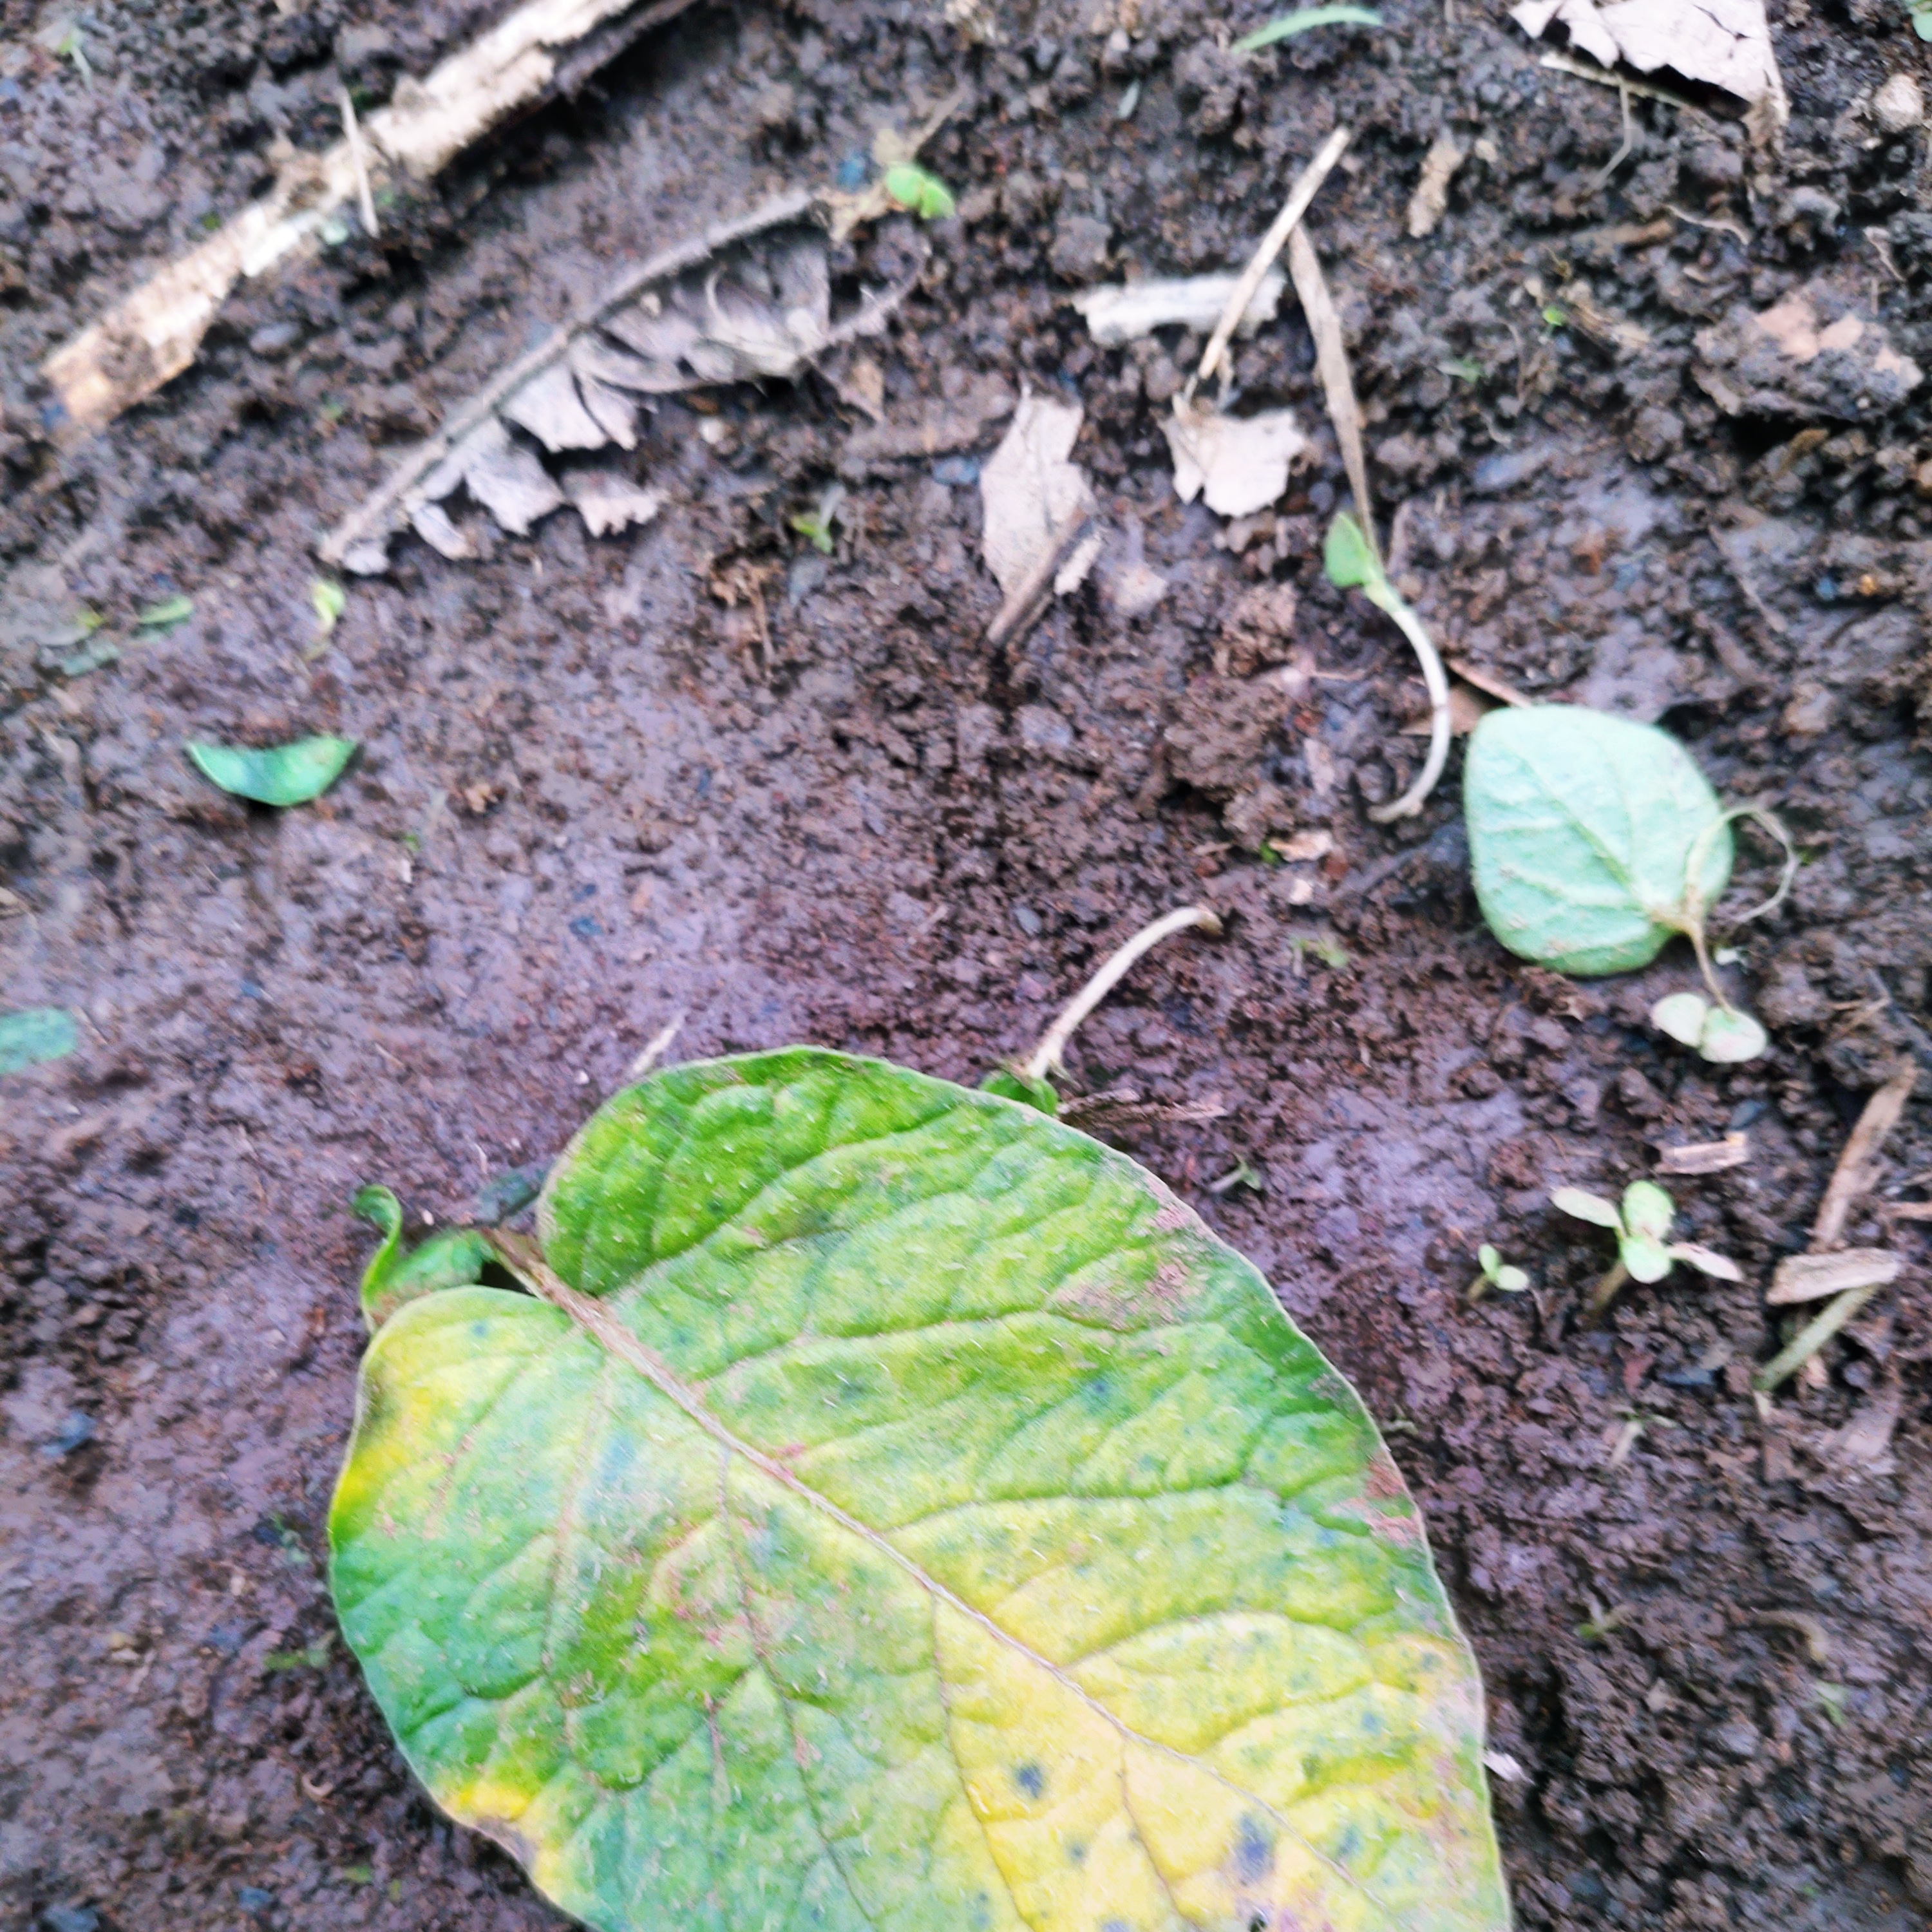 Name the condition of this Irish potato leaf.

late blight
